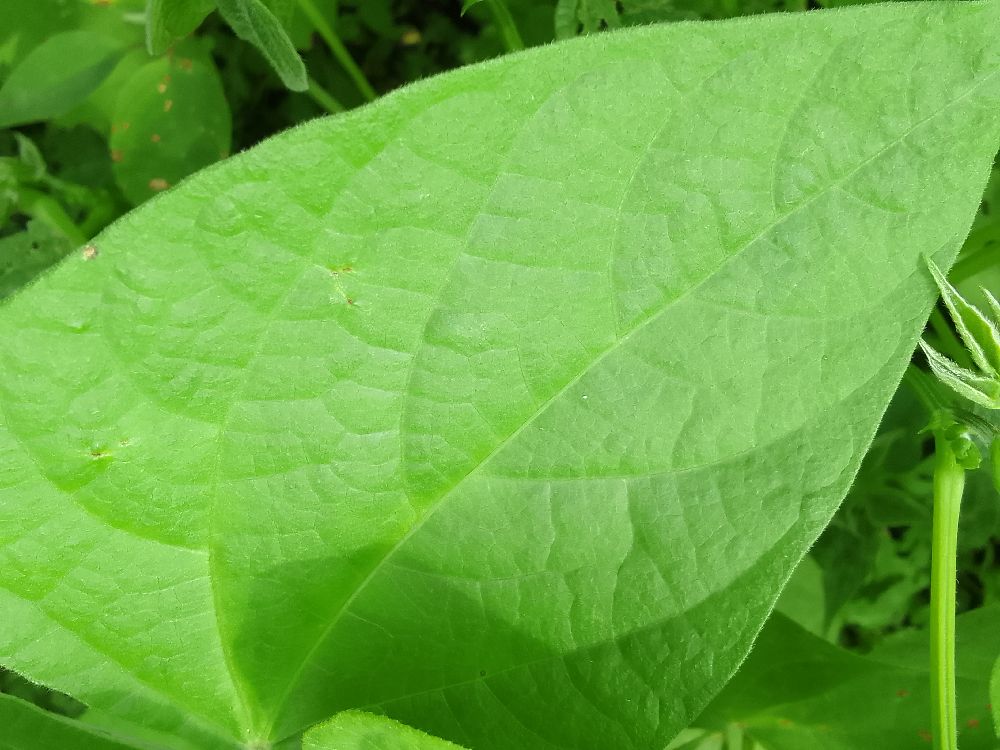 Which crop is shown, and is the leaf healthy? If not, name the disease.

common bean, healthy
